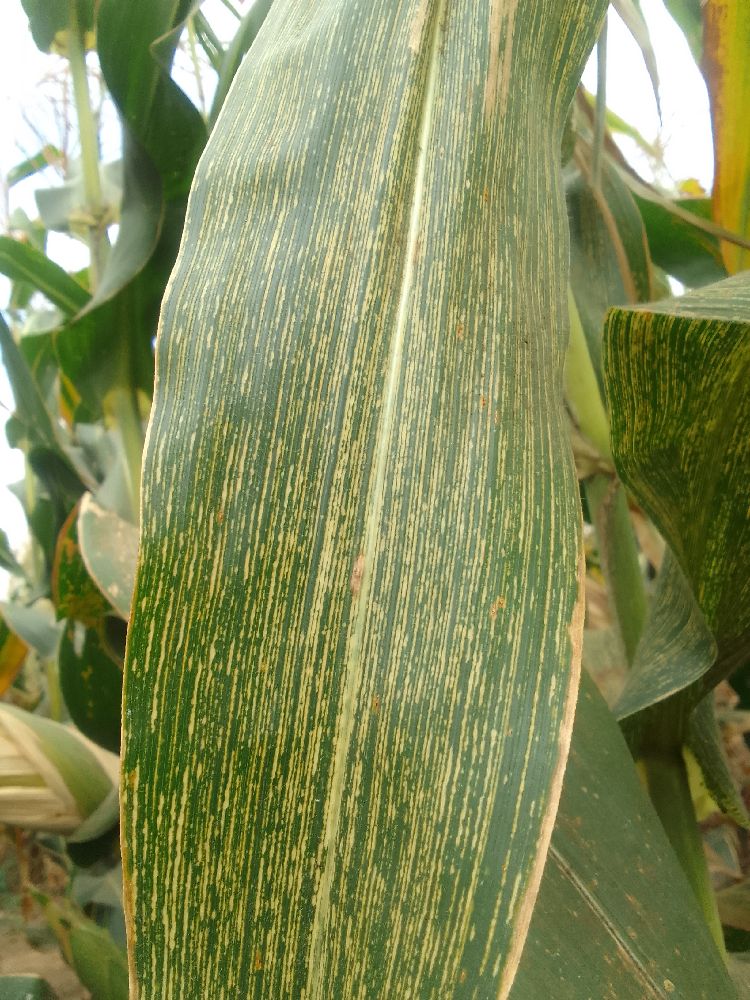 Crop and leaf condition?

maize, maize streak virus
